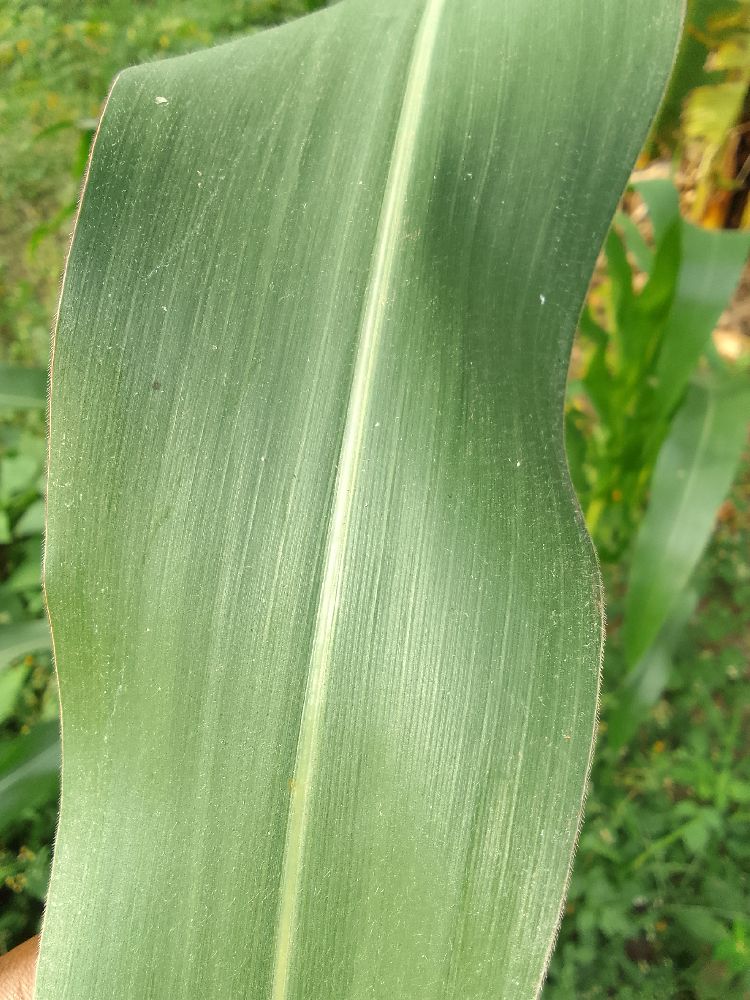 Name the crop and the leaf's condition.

maize, healthy
